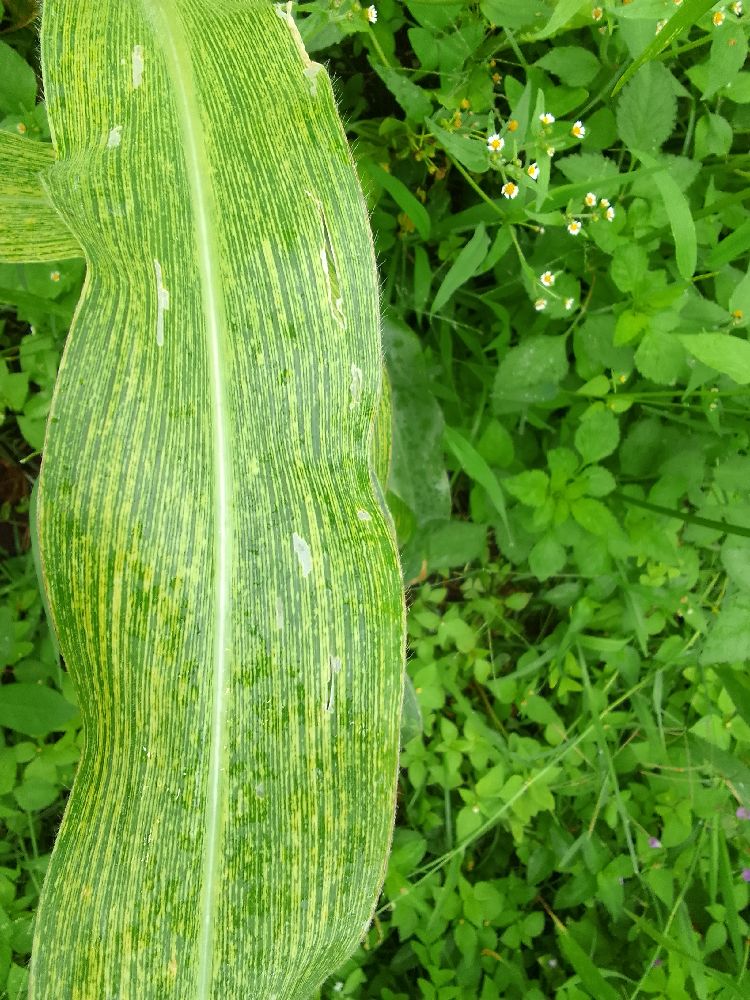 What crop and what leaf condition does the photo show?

maize, maize streak virus
